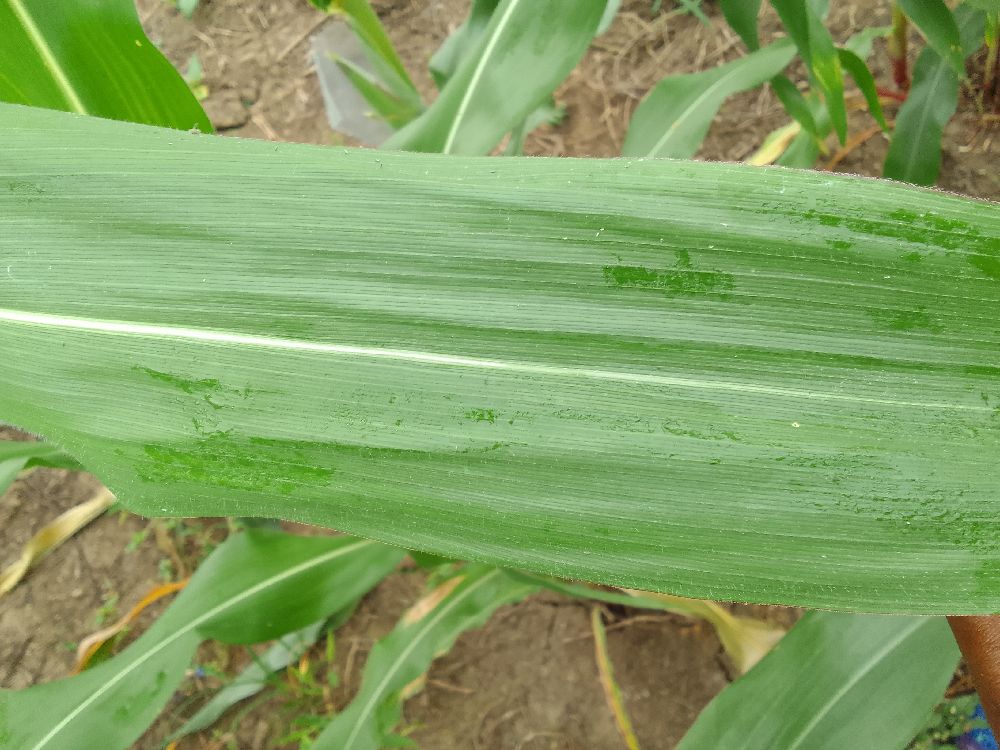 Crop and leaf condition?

maize, healthy
